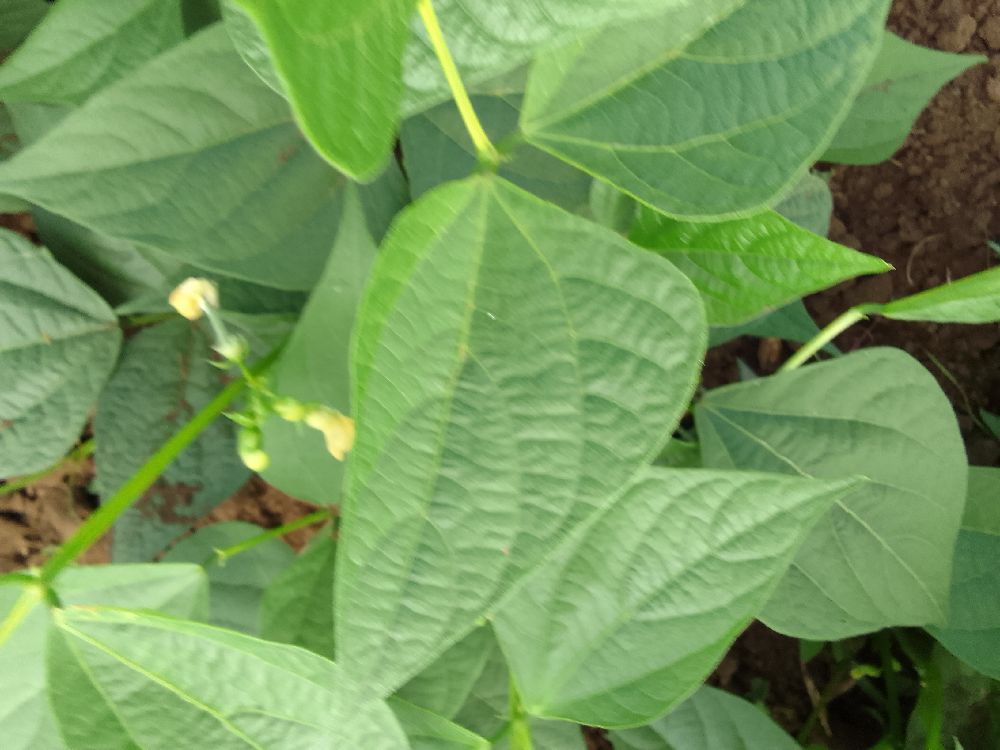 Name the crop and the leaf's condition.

common bean, healthy
